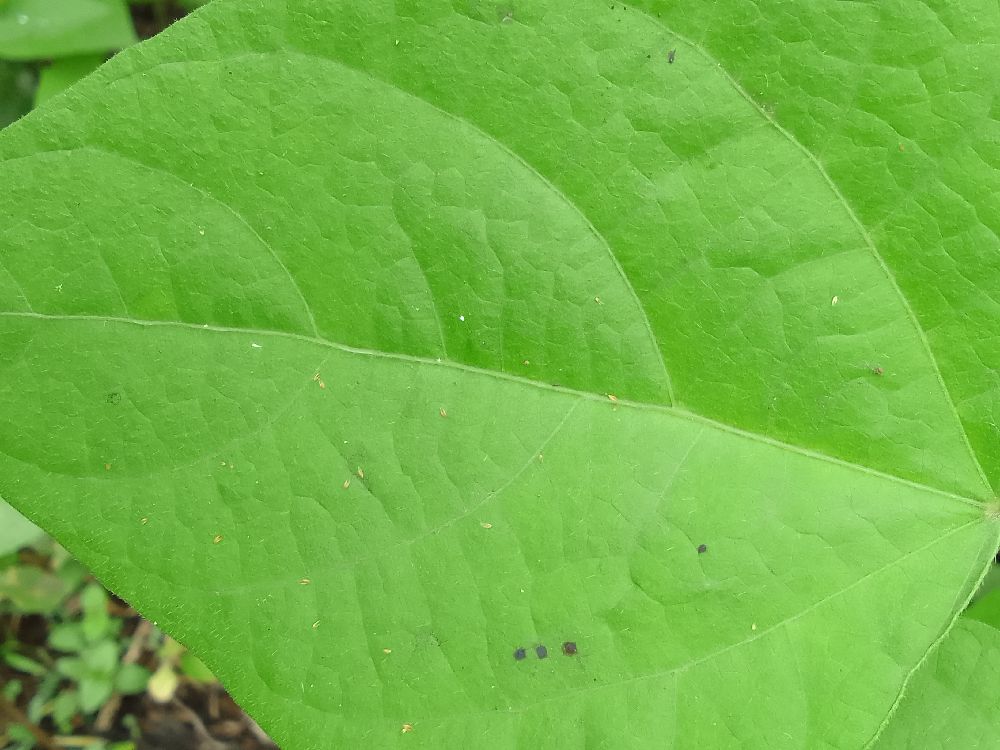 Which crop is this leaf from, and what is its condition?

common bean, healthy
